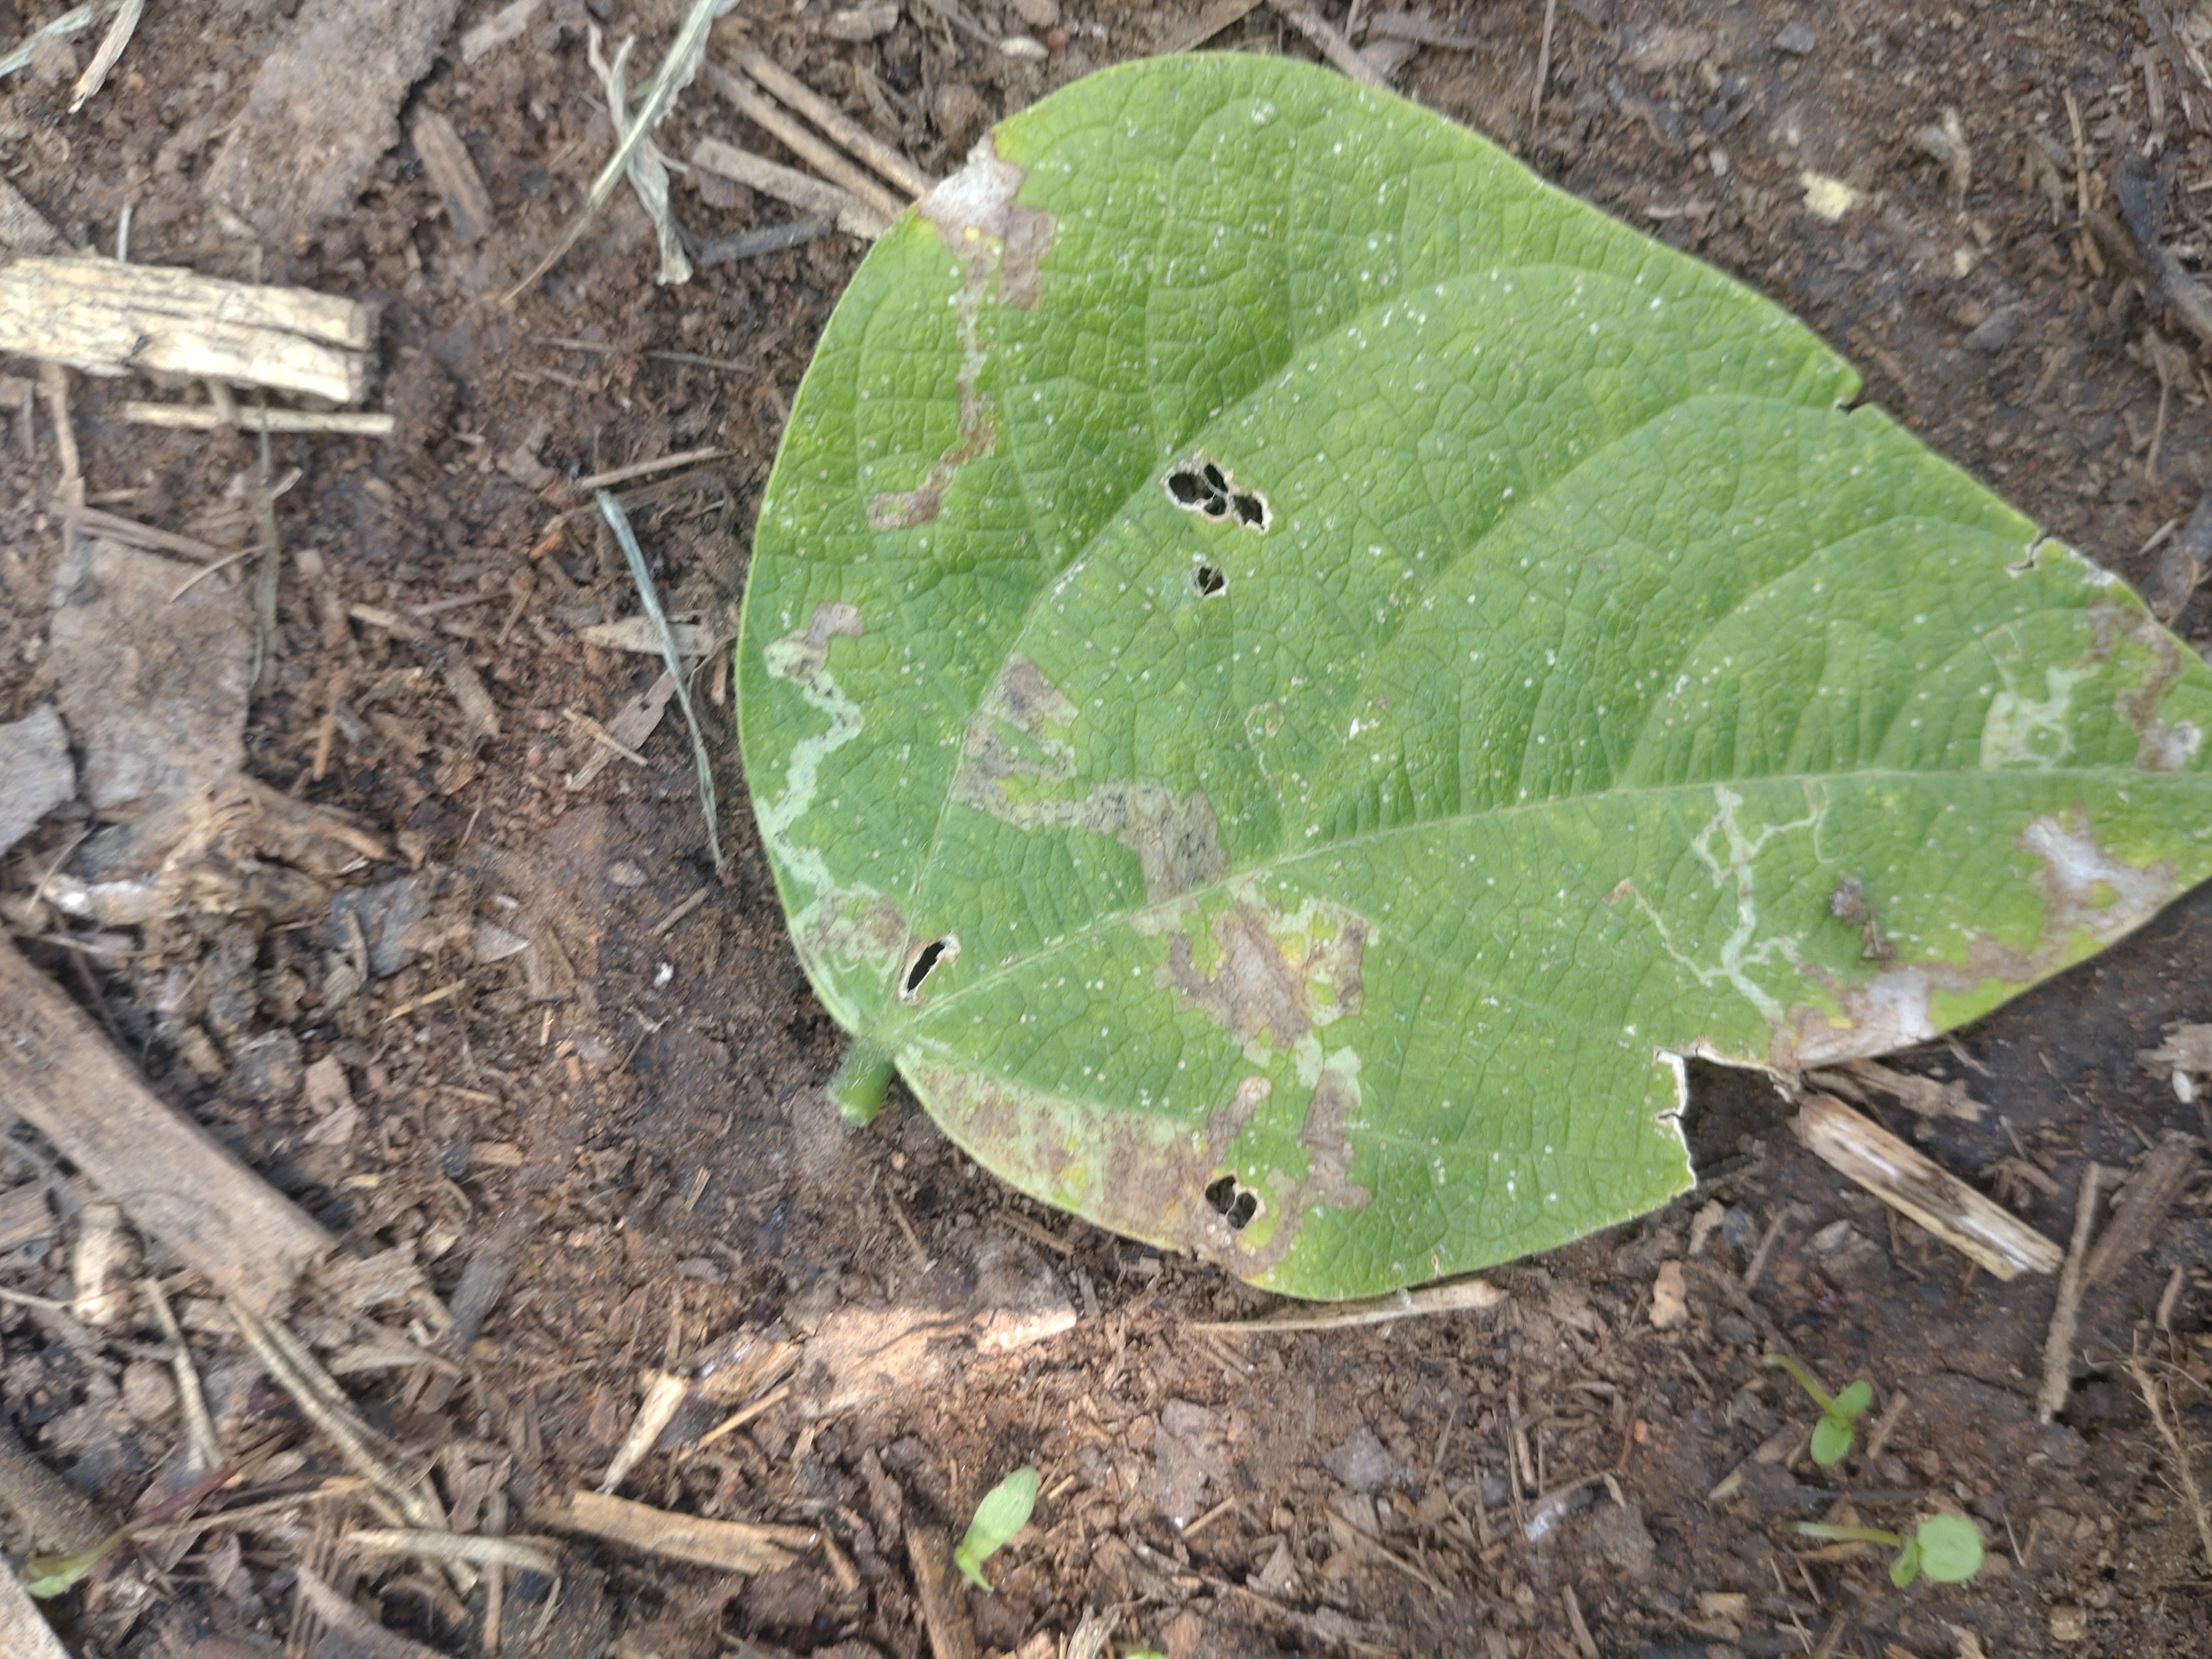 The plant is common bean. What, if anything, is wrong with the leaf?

anthracnose
